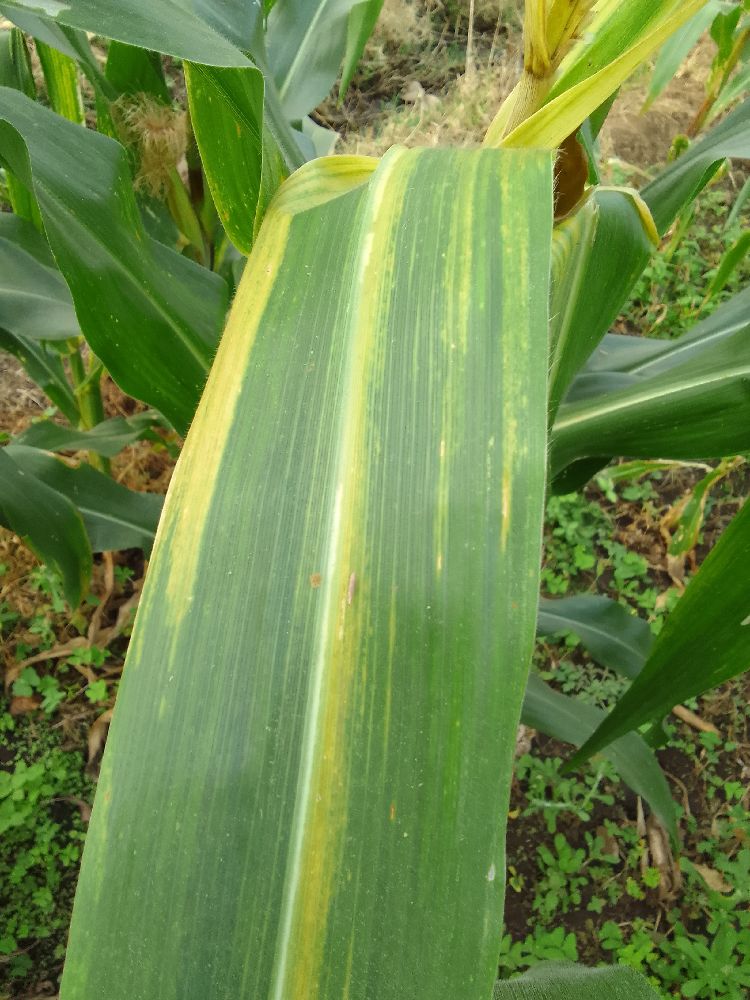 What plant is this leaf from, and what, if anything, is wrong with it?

maize, maize lethal necrosis
